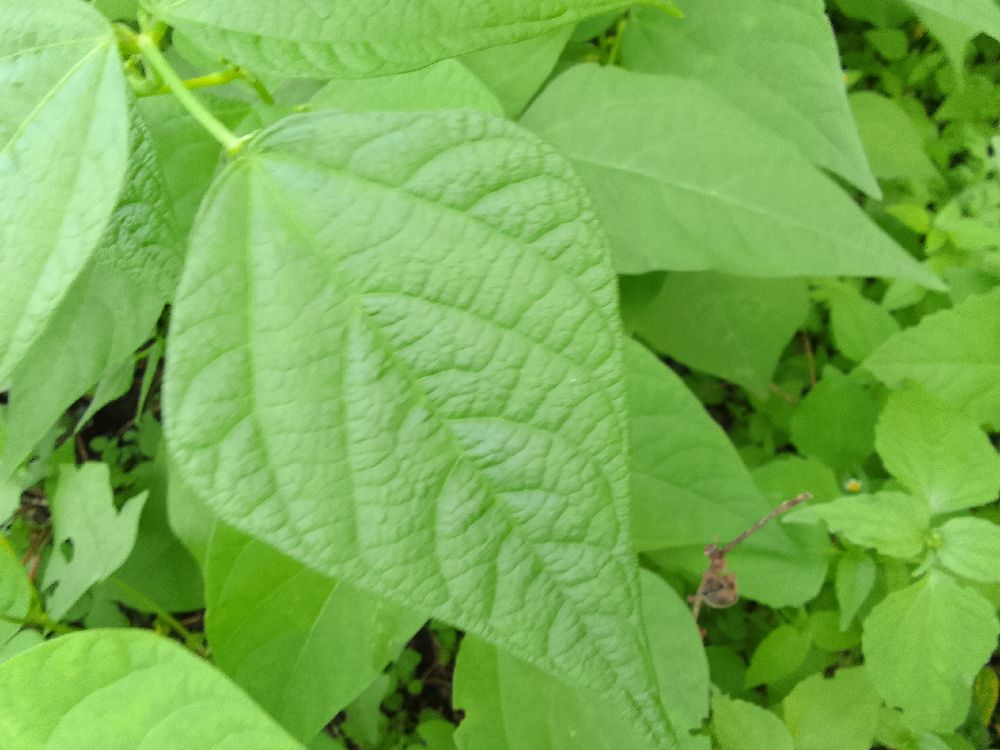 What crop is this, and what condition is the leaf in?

common bean, healthy
